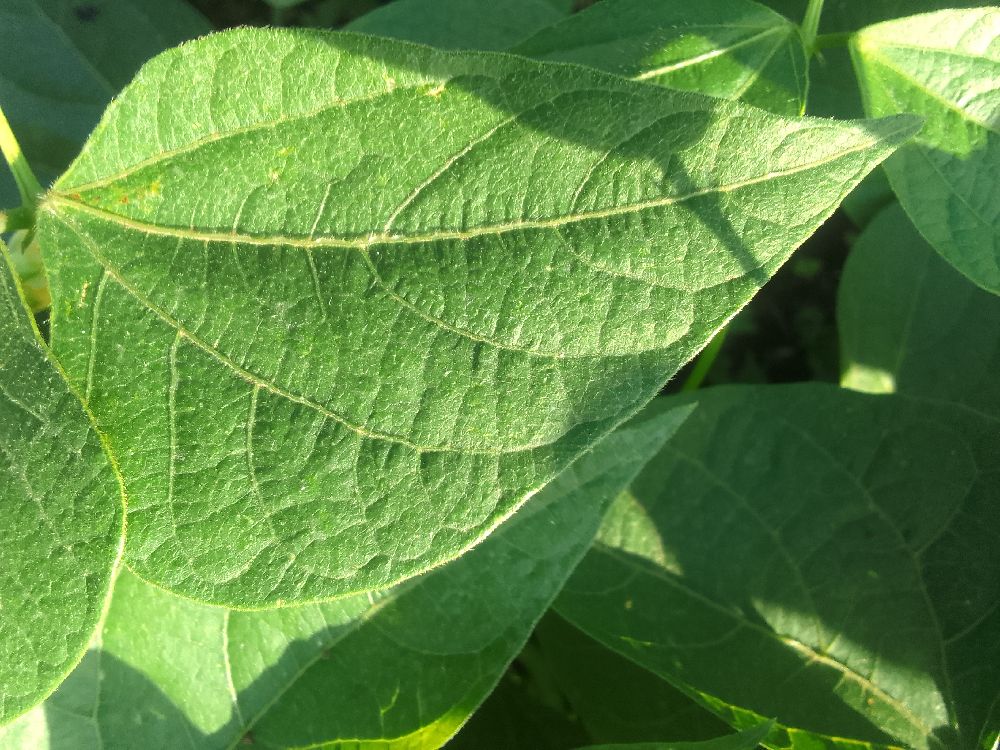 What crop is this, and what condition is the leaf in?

common bean, healthy
